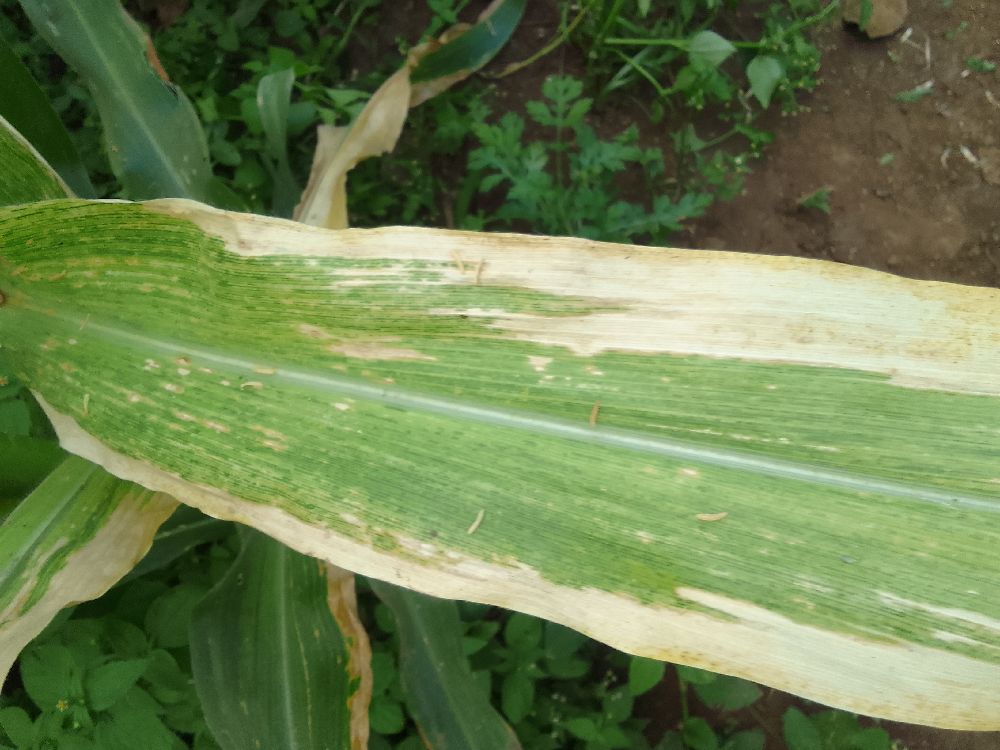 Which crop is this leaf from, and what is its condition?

maize, maize lethal necrosis
